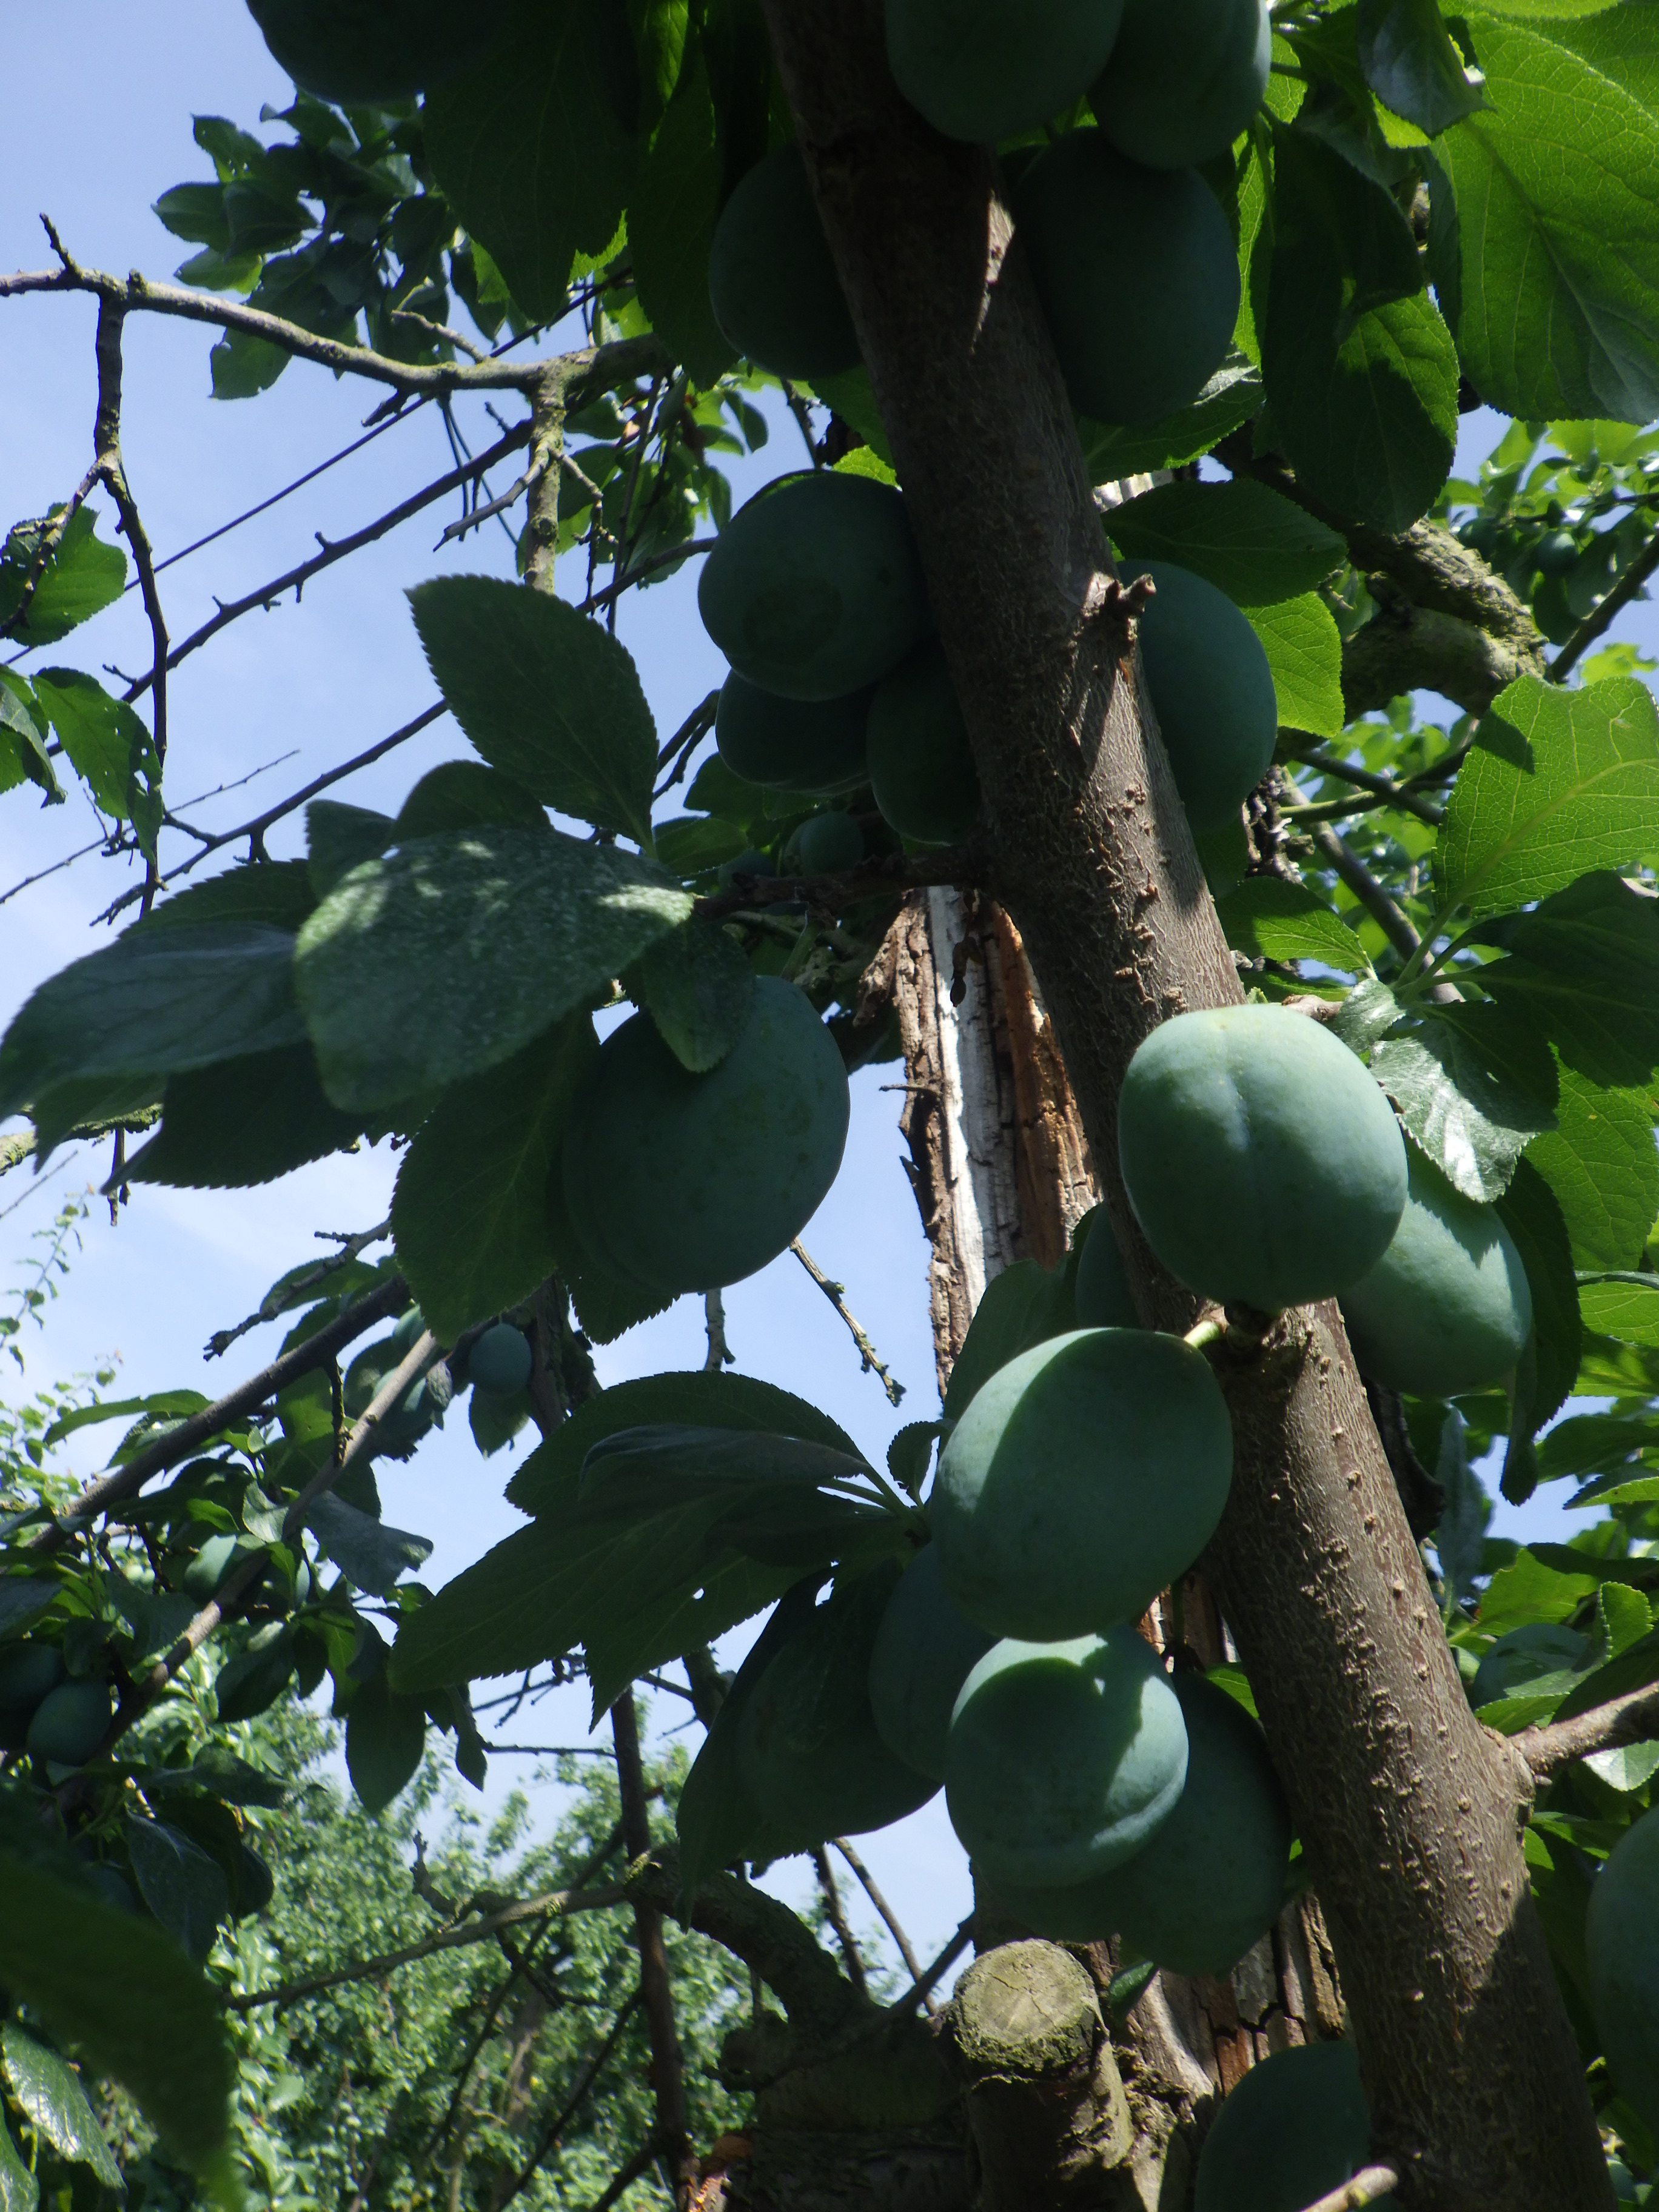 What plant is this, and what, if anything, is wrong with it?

plum, healthy
